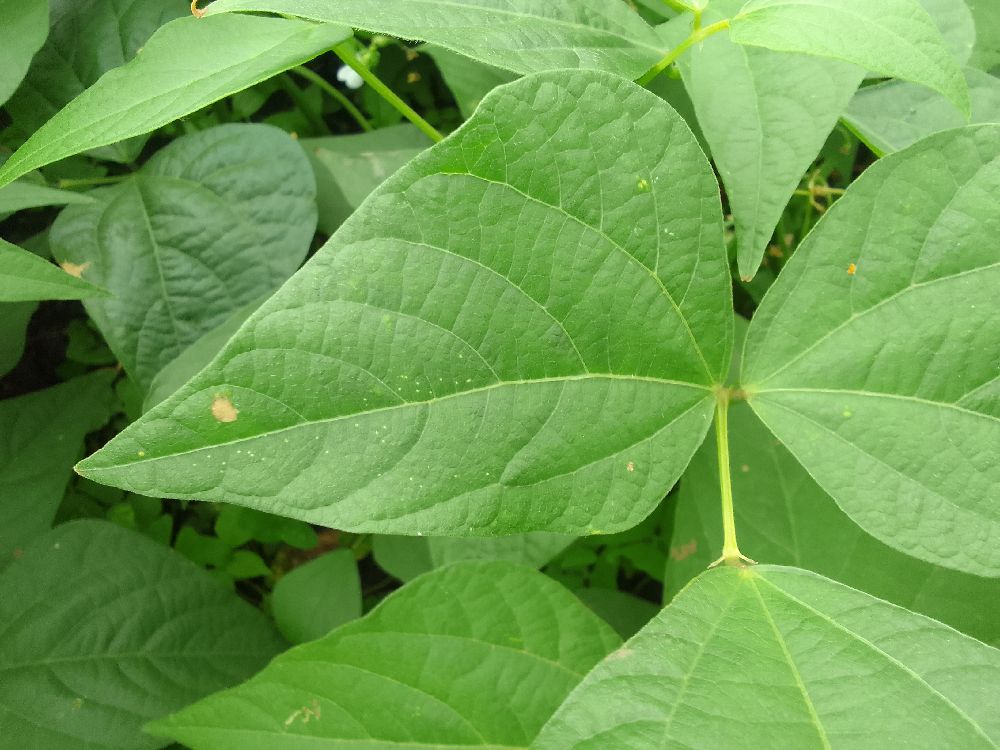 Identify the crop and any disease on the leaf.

common bean, healthy
